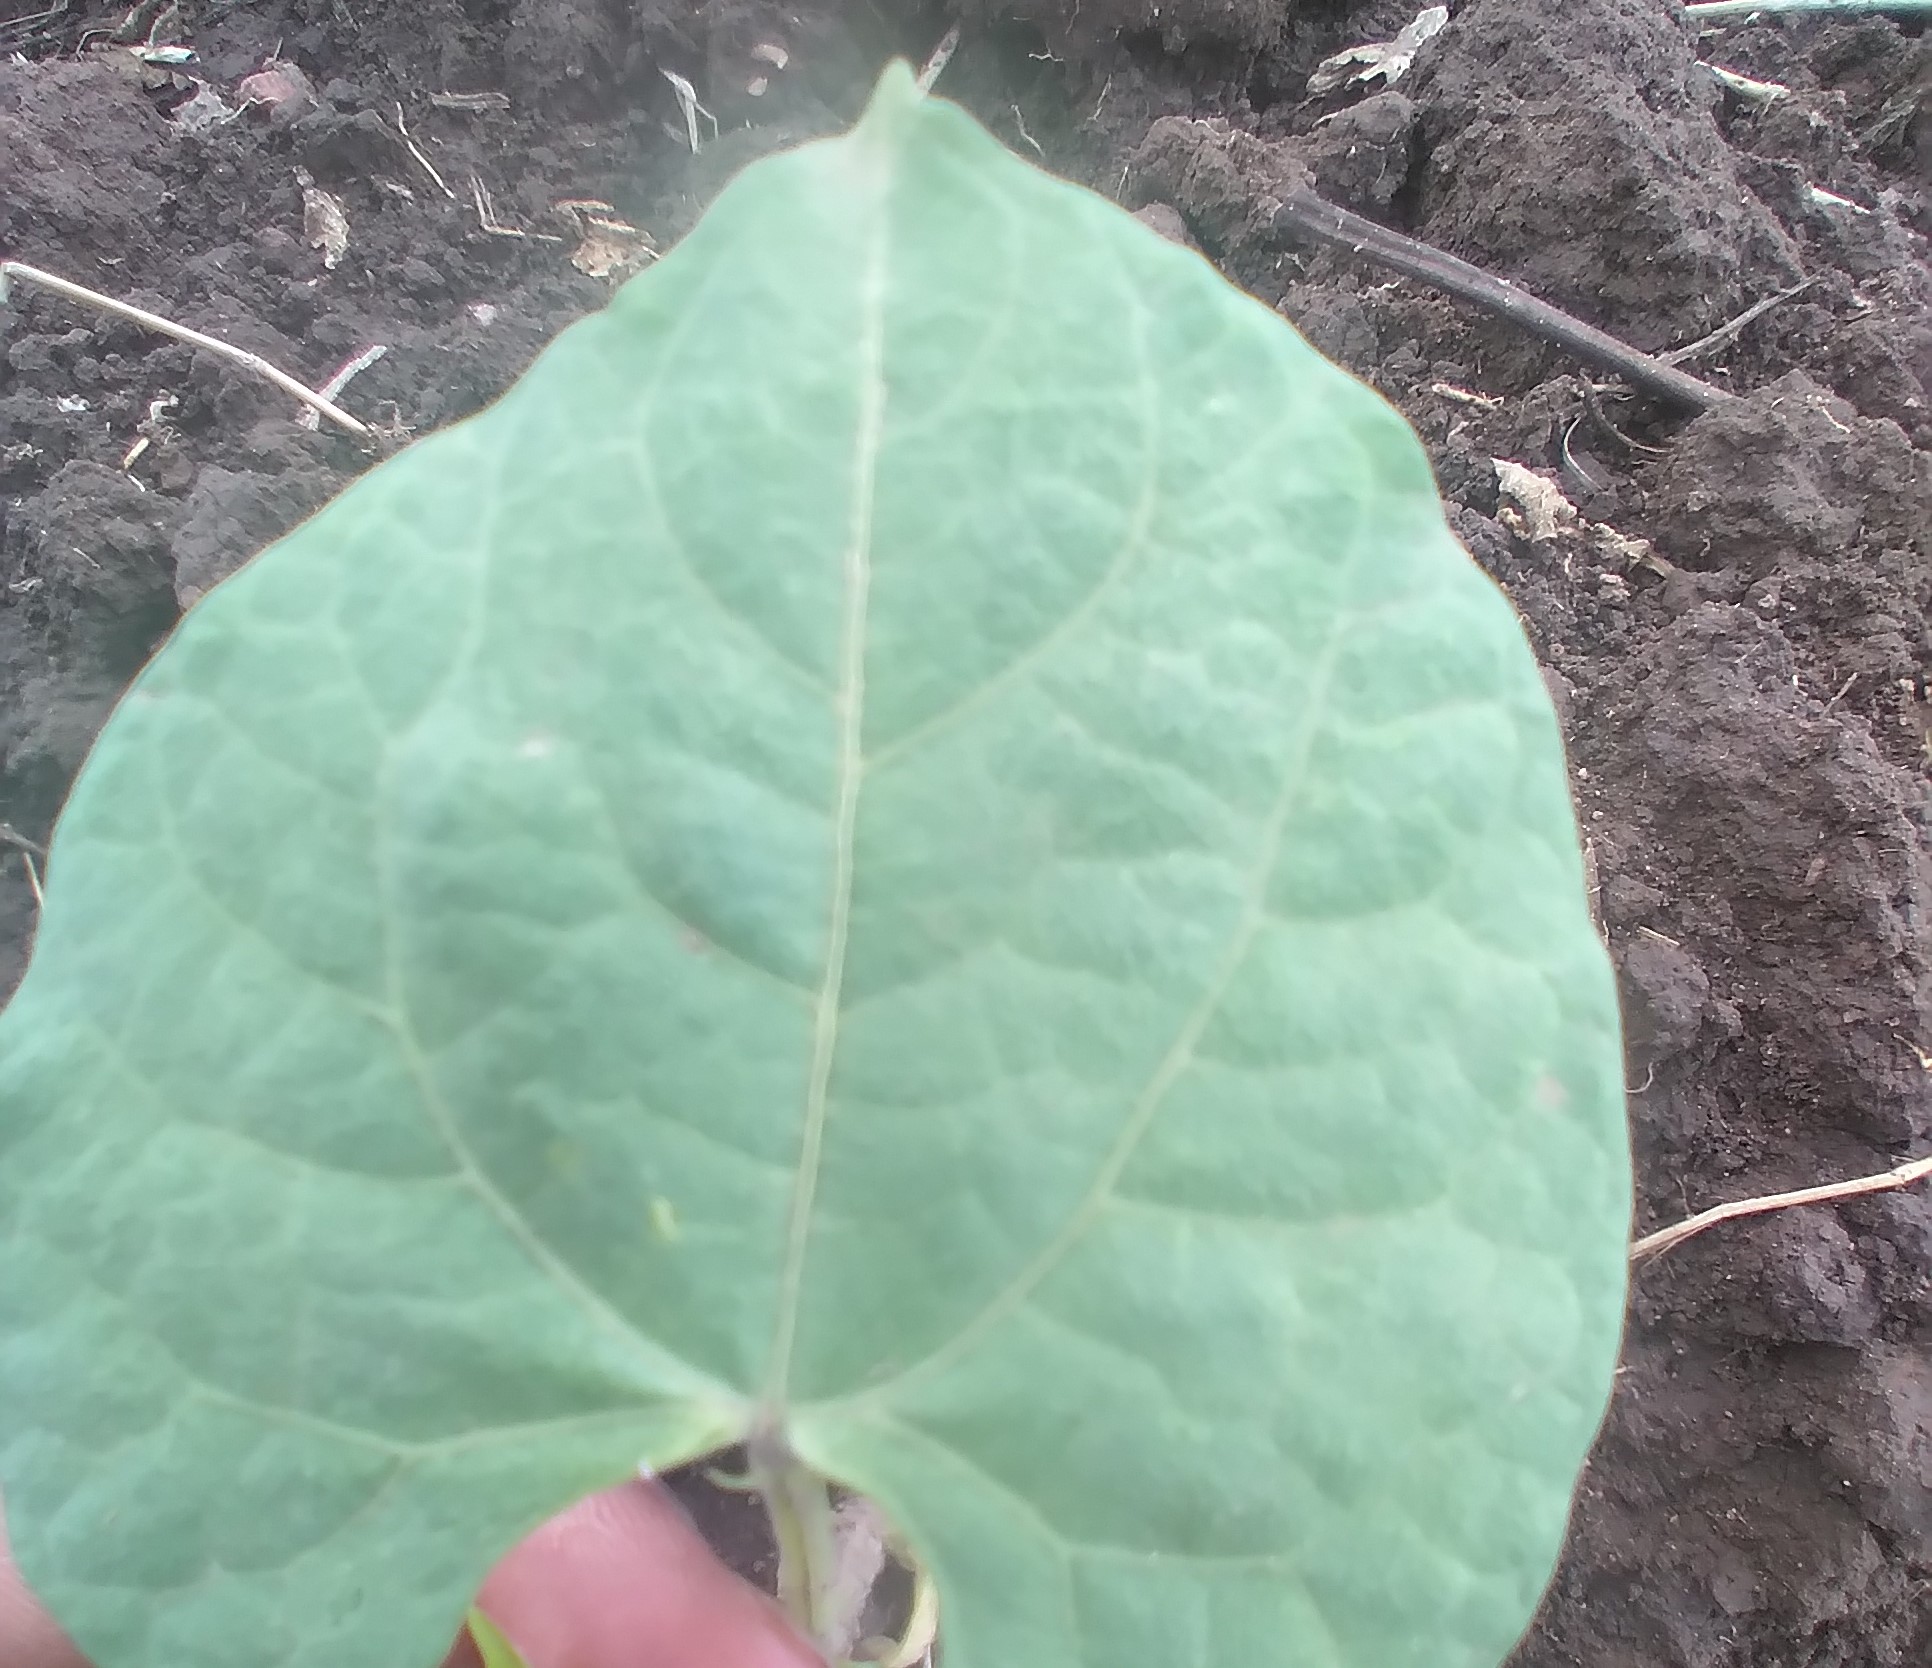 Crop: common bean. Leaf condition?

healthy
